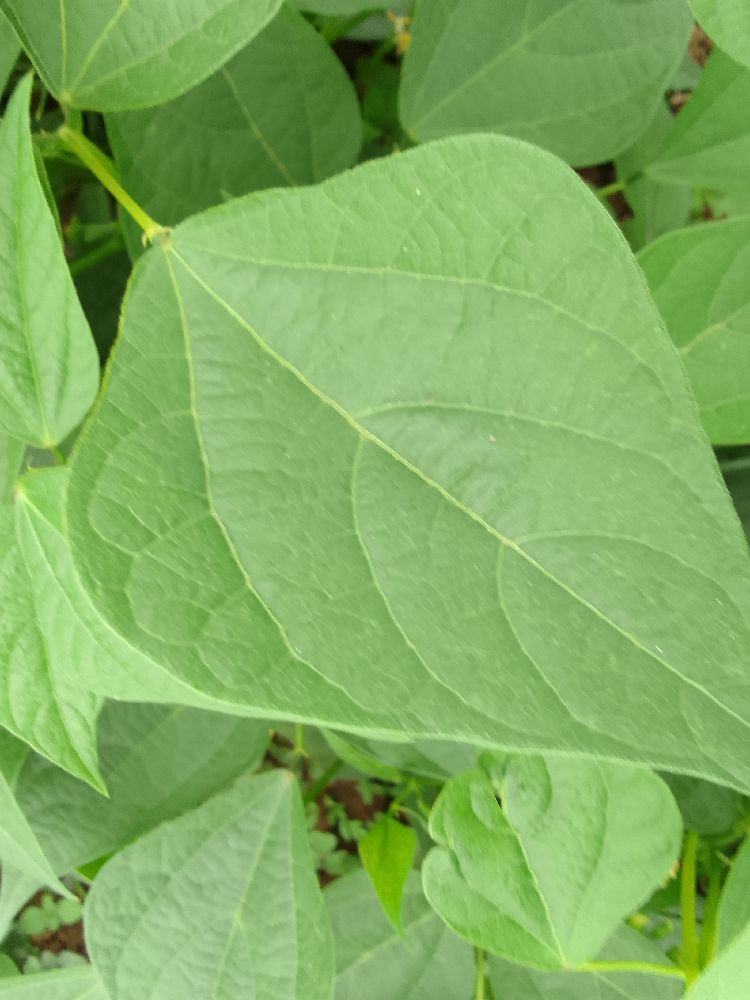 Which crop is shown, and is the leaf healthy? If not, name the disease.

common bean, healthy
